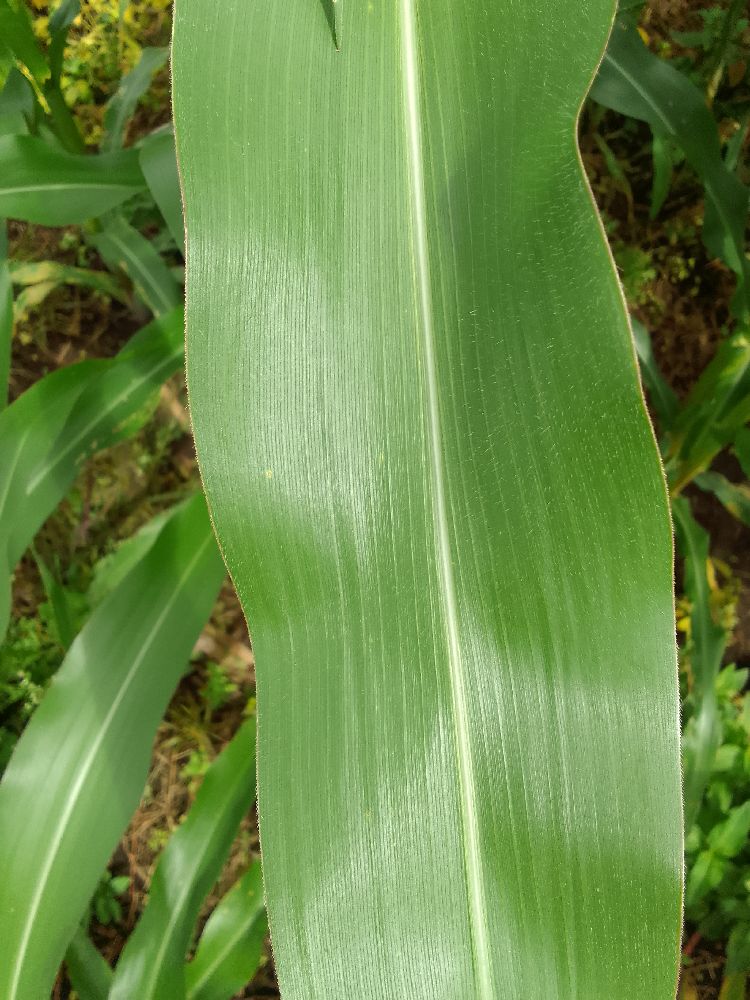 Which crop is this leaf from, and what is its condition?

maize, healthy
